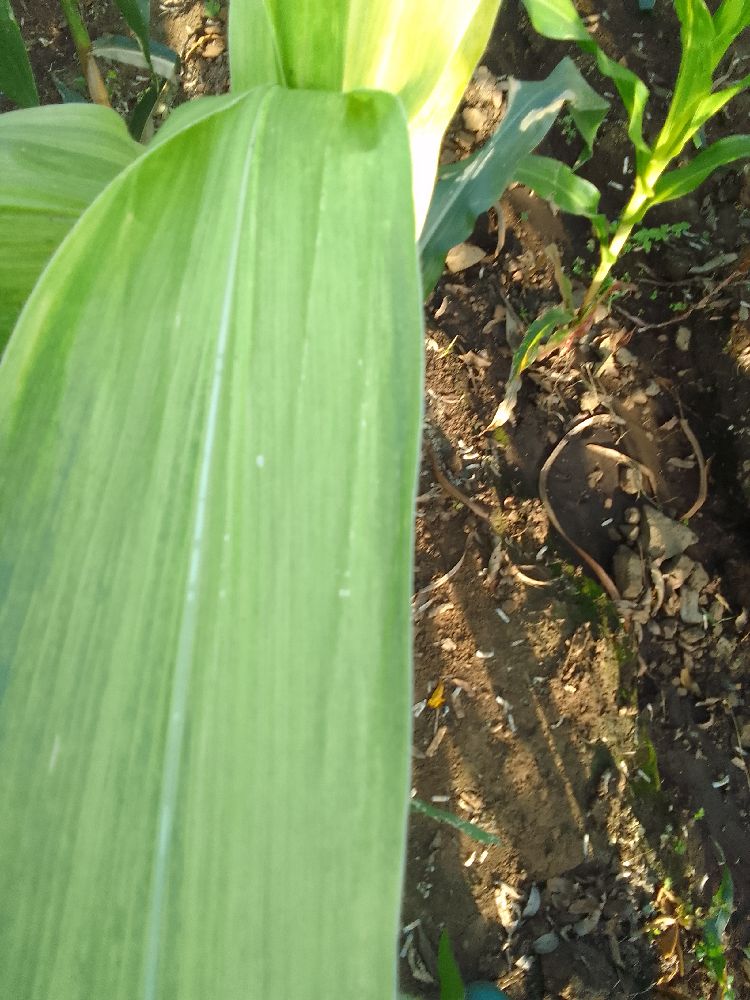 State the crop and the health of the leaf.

maize, maize lethal necrosis
